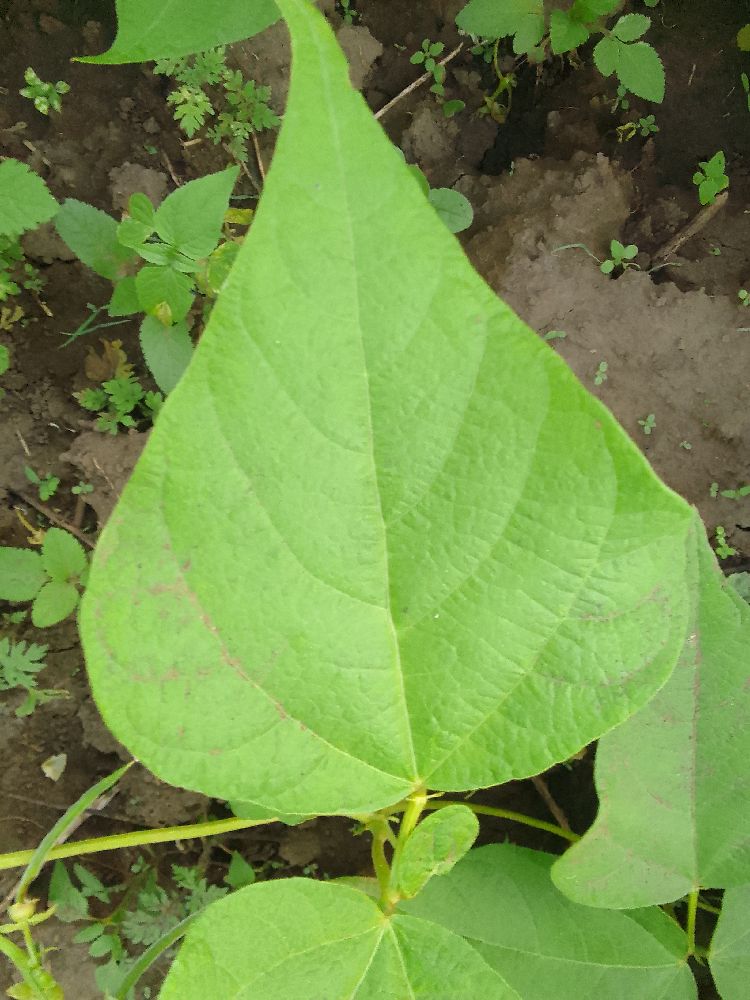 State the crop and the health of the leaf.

common bean, healthy
